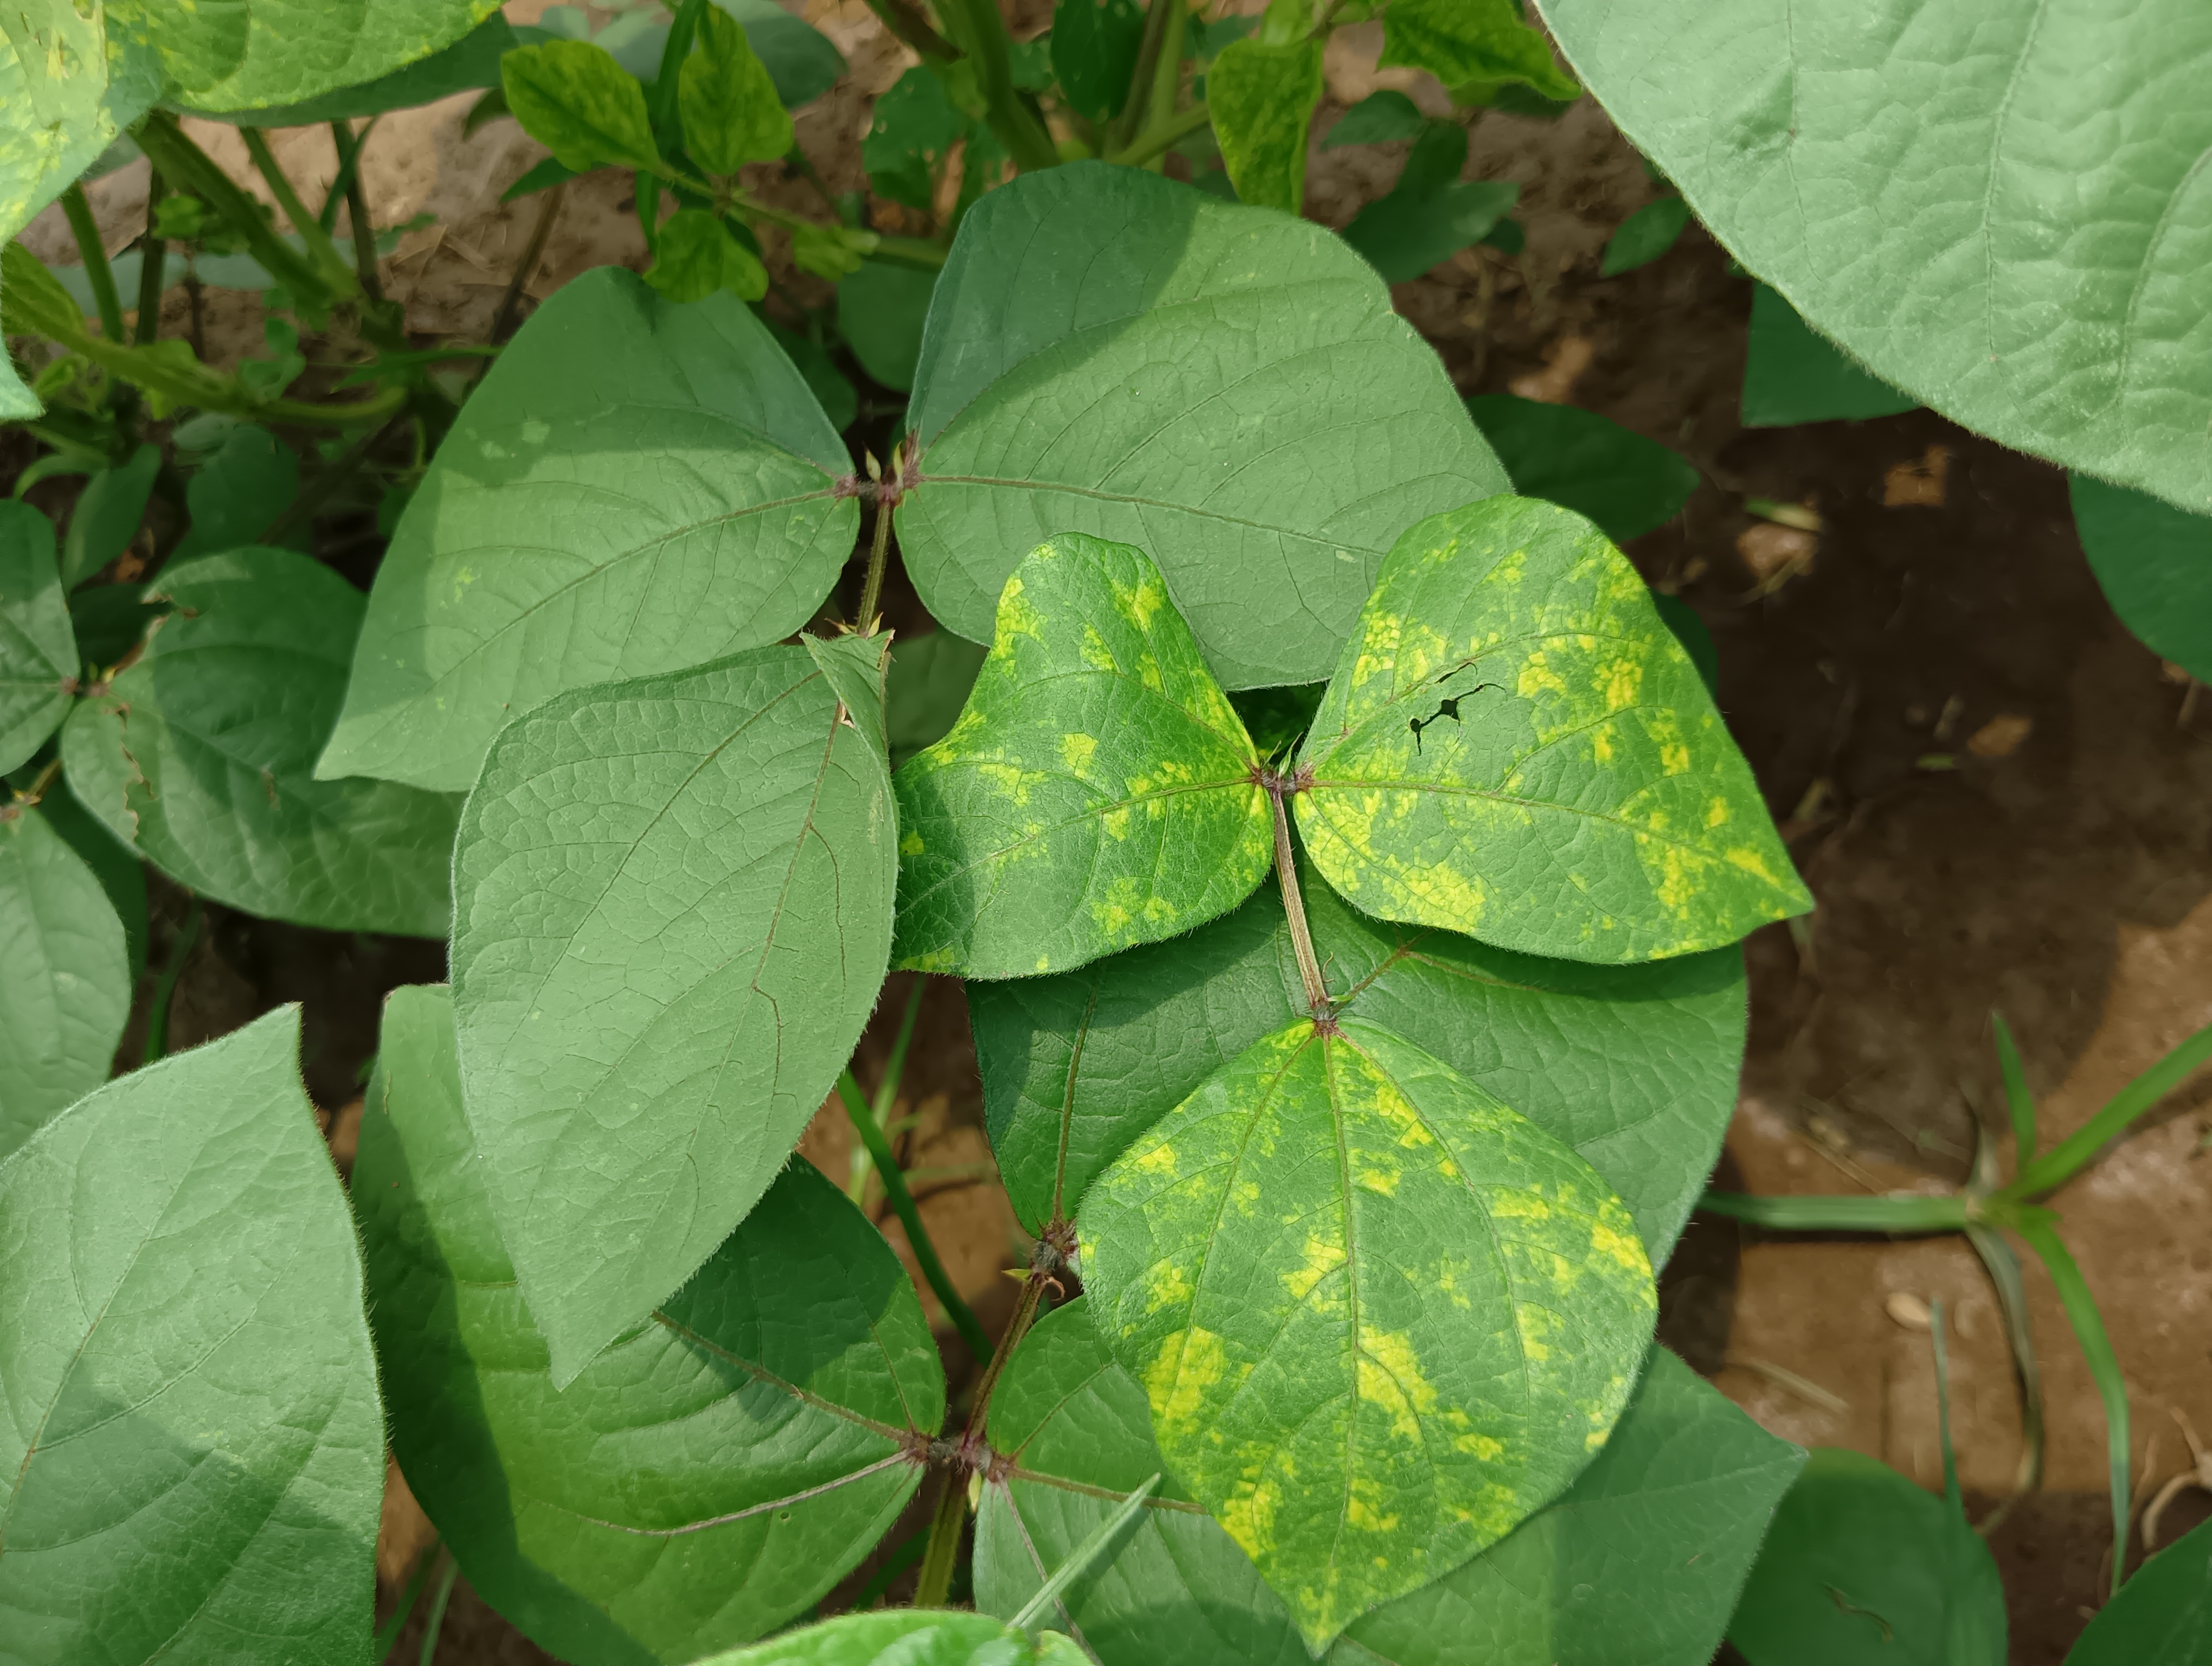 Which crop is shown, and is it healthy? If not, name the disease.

mungbean, yellow mosaic
